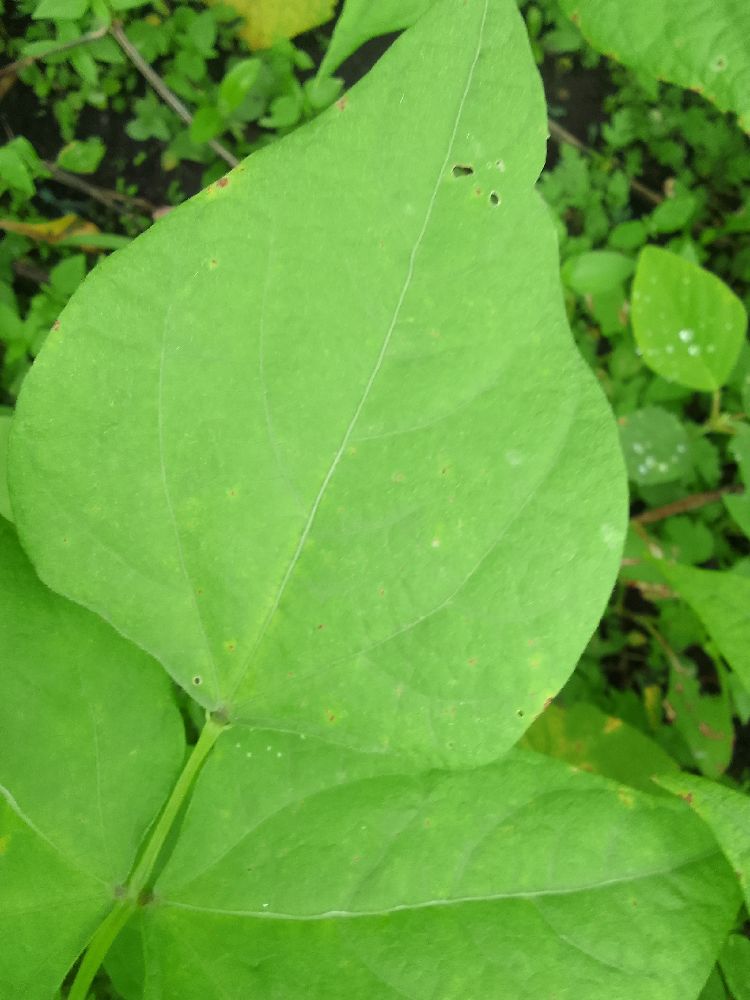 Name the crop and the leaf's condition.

common bean, healthy
